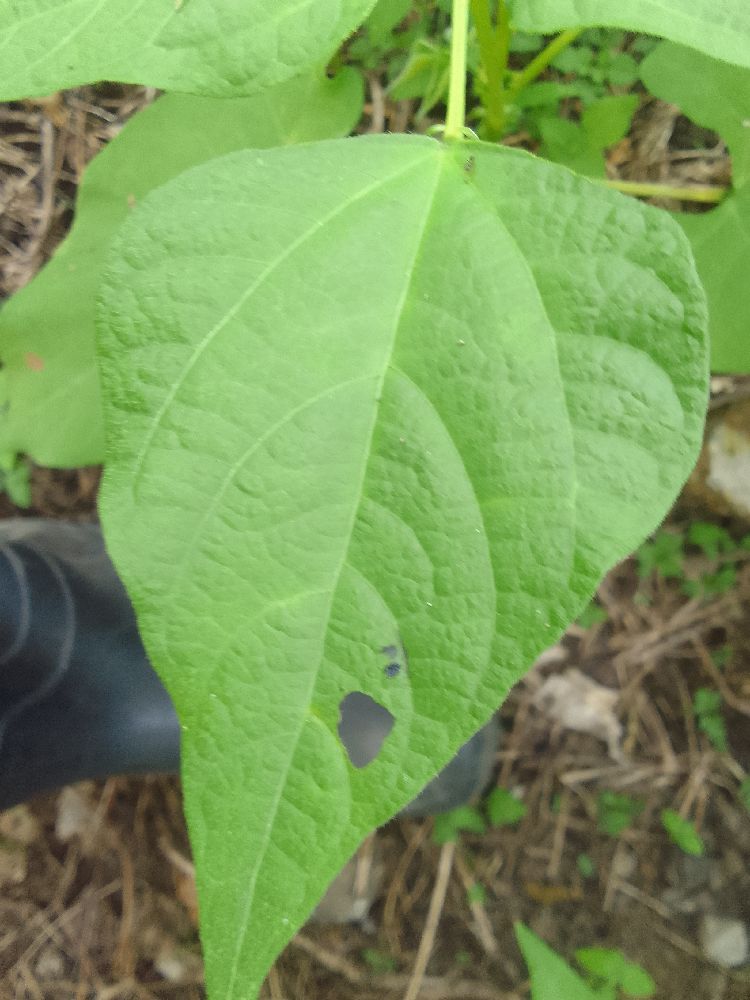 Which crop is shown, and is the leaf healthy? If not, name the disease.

common bean, healthy
